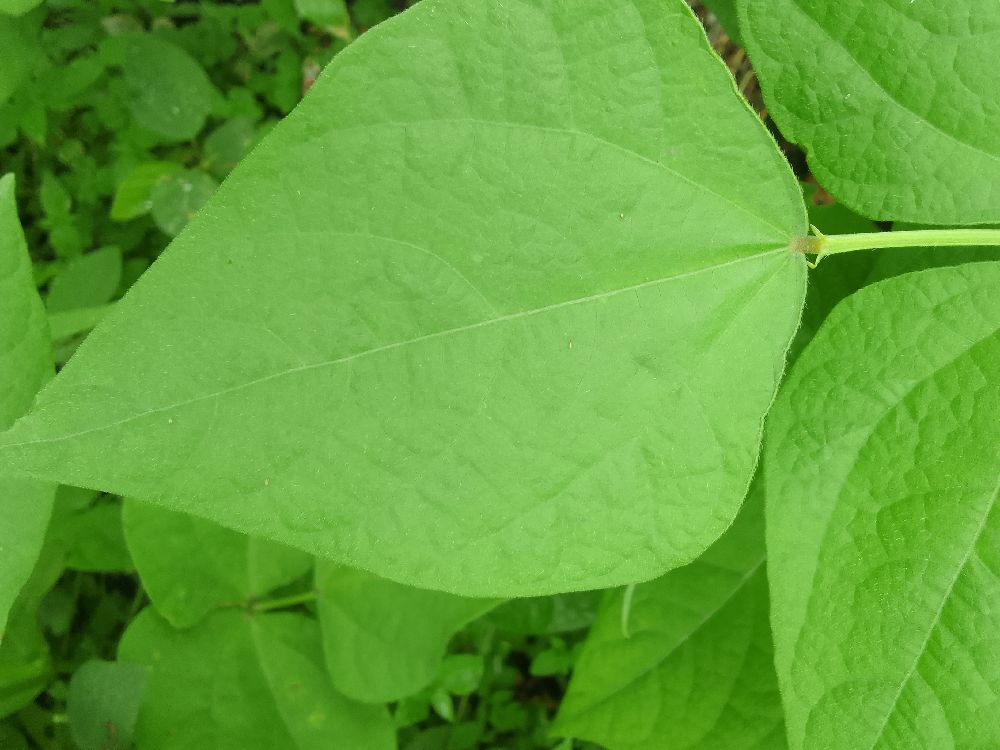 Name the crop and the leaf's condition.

common bean, healthy
